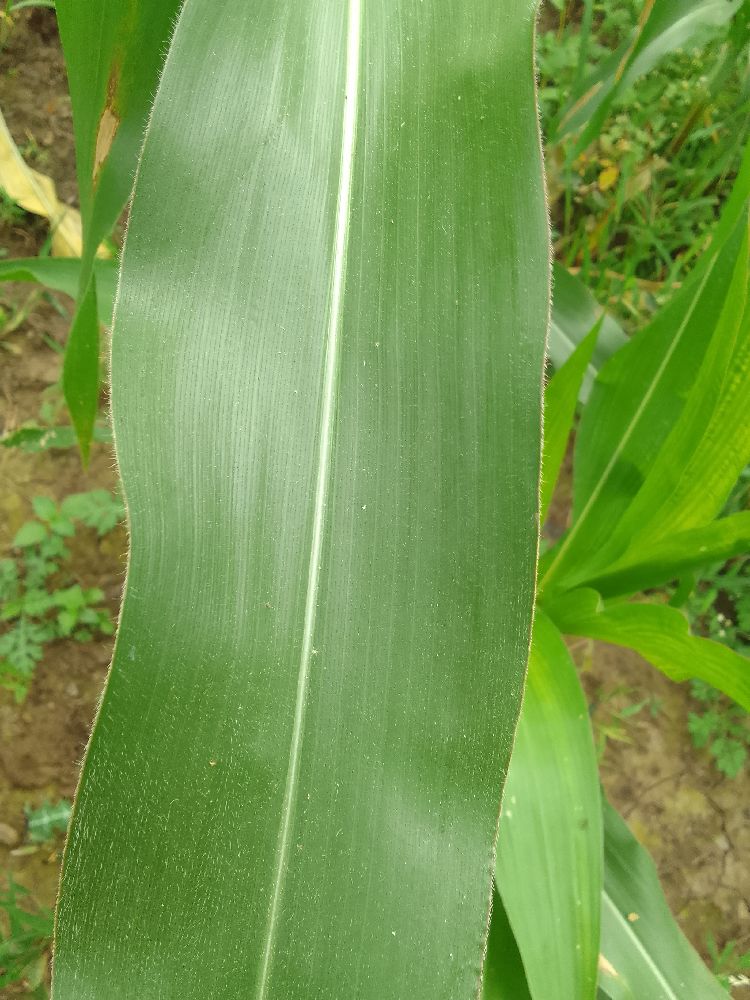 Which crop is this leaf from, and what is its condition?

maize, healthy
